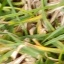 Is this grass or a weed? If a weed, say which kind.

grass
